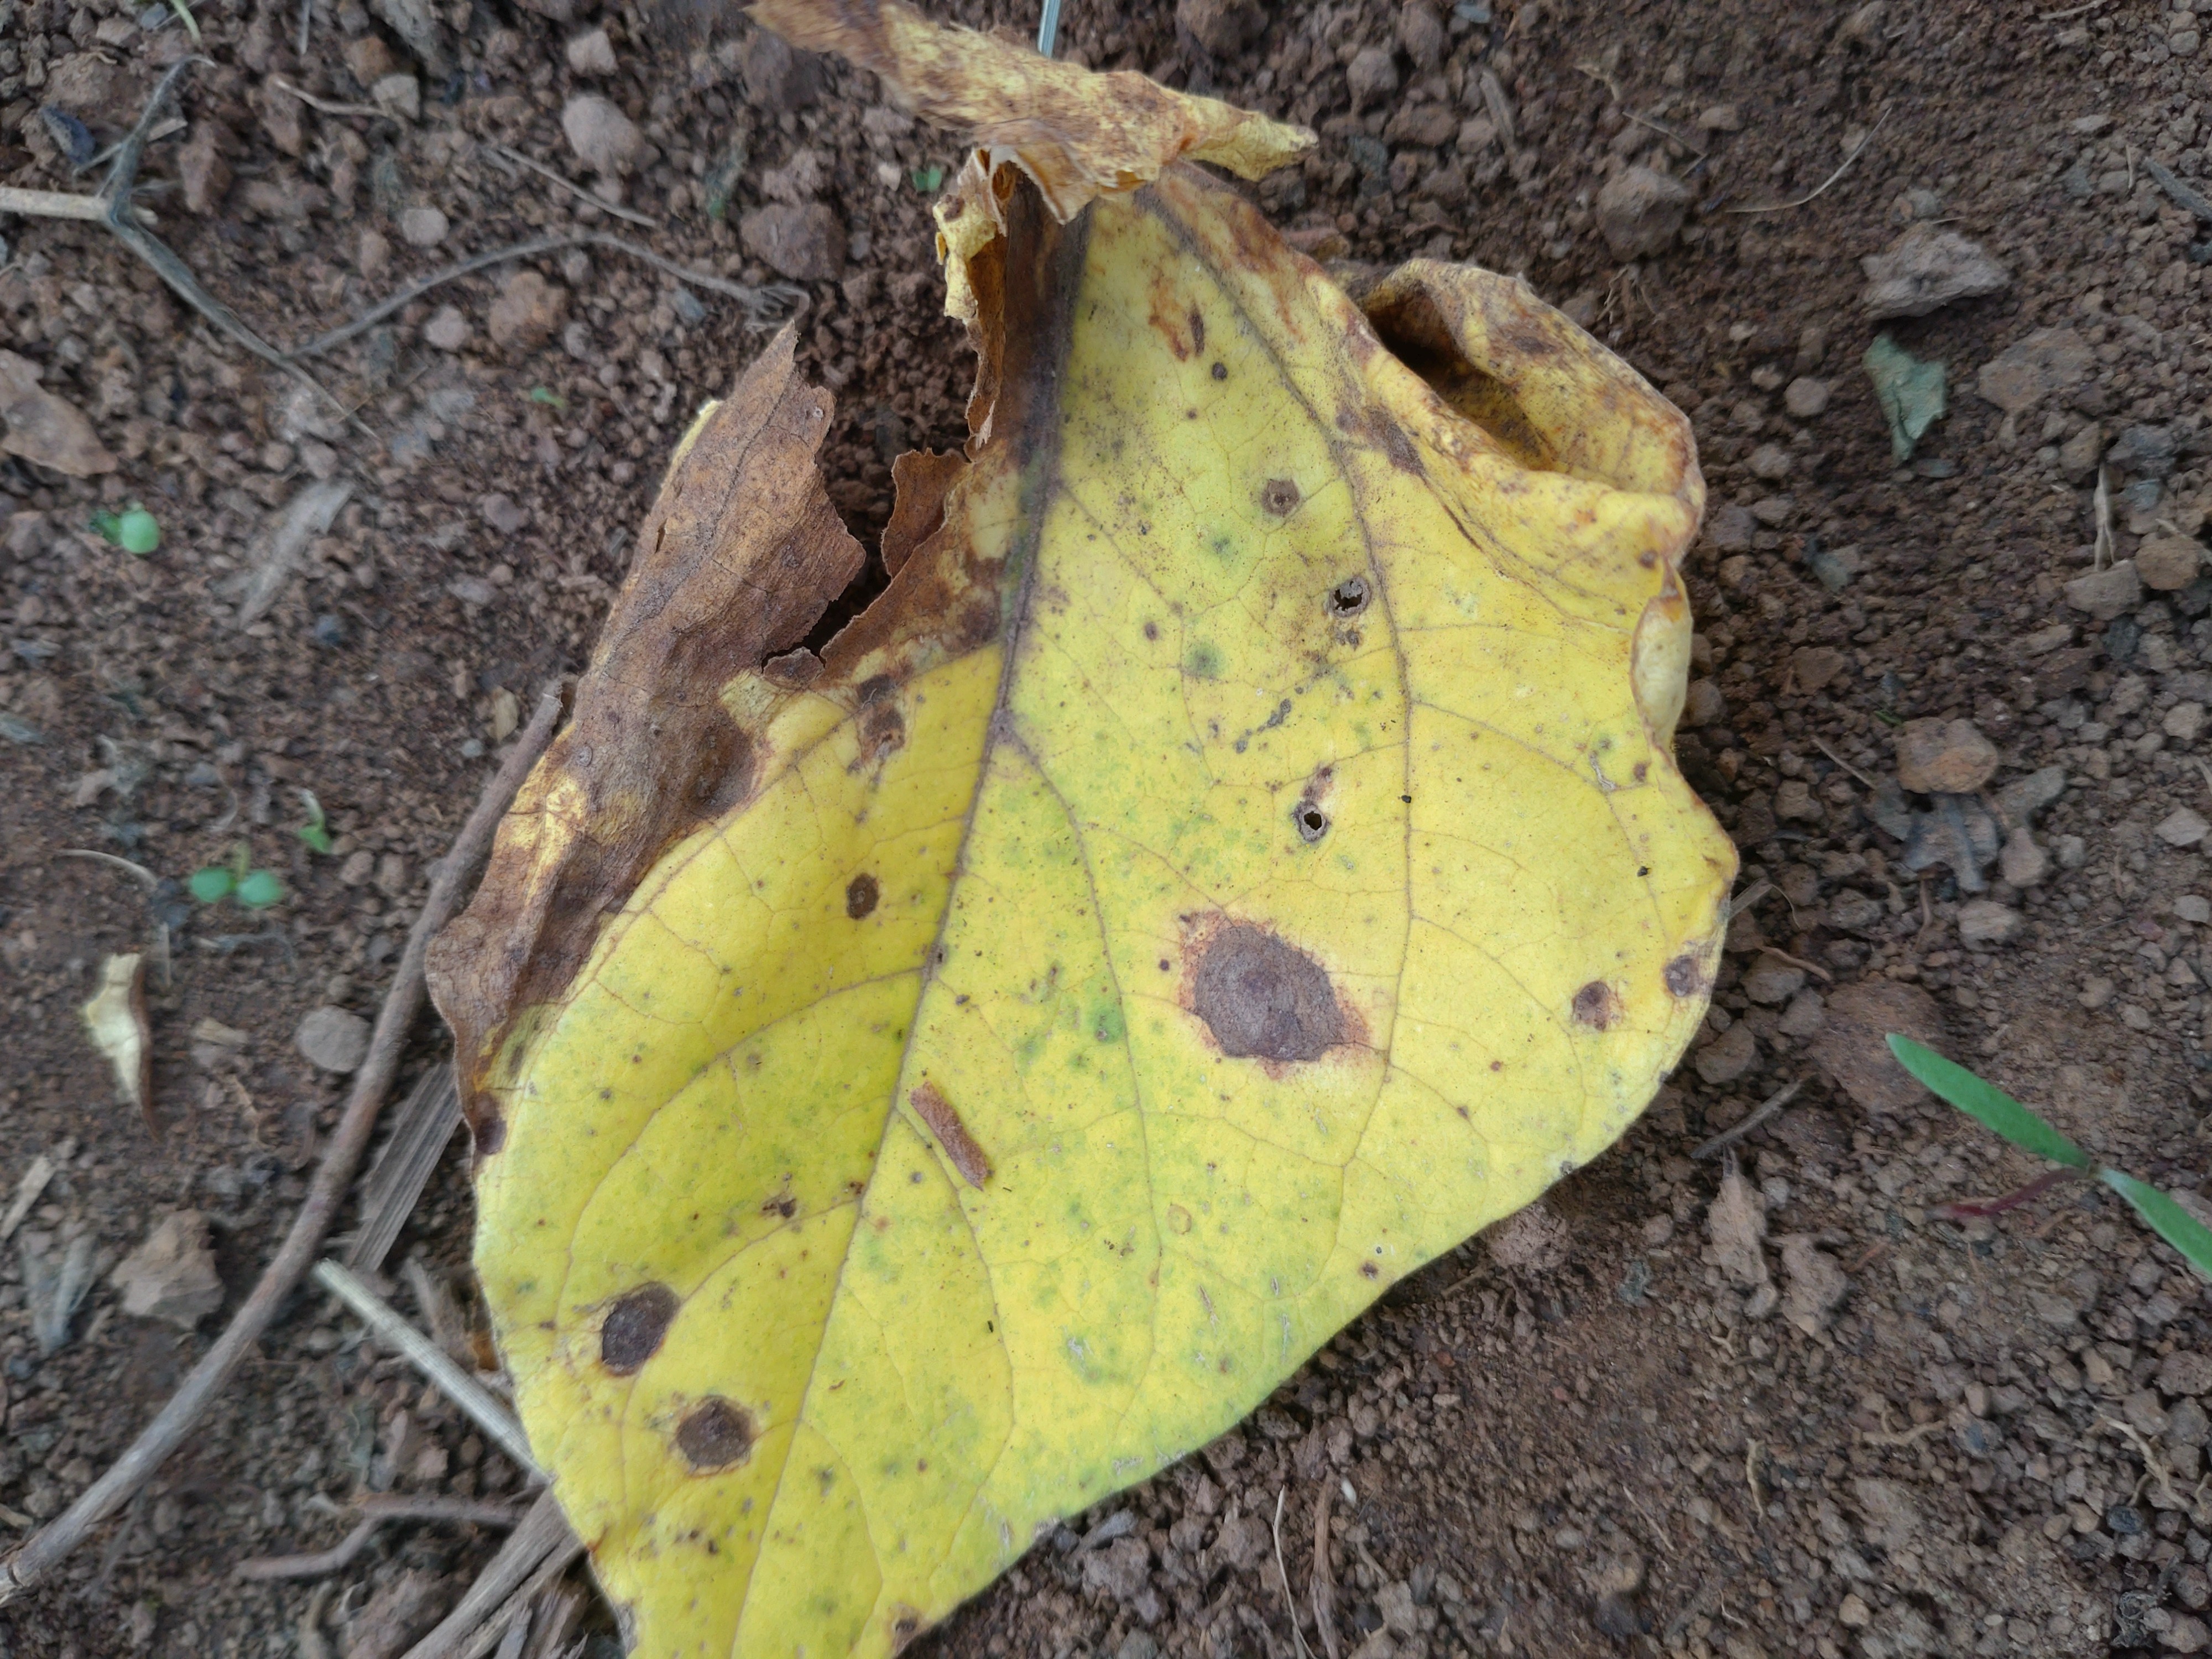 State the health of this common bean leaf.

rust
